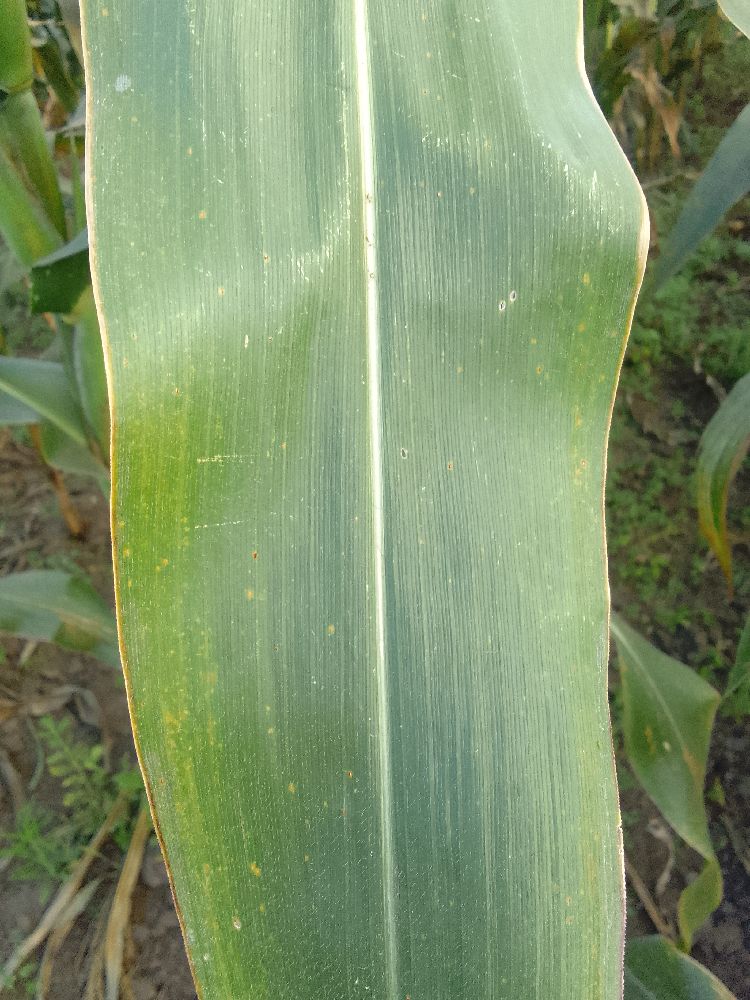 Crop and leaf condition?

maize, healthy
